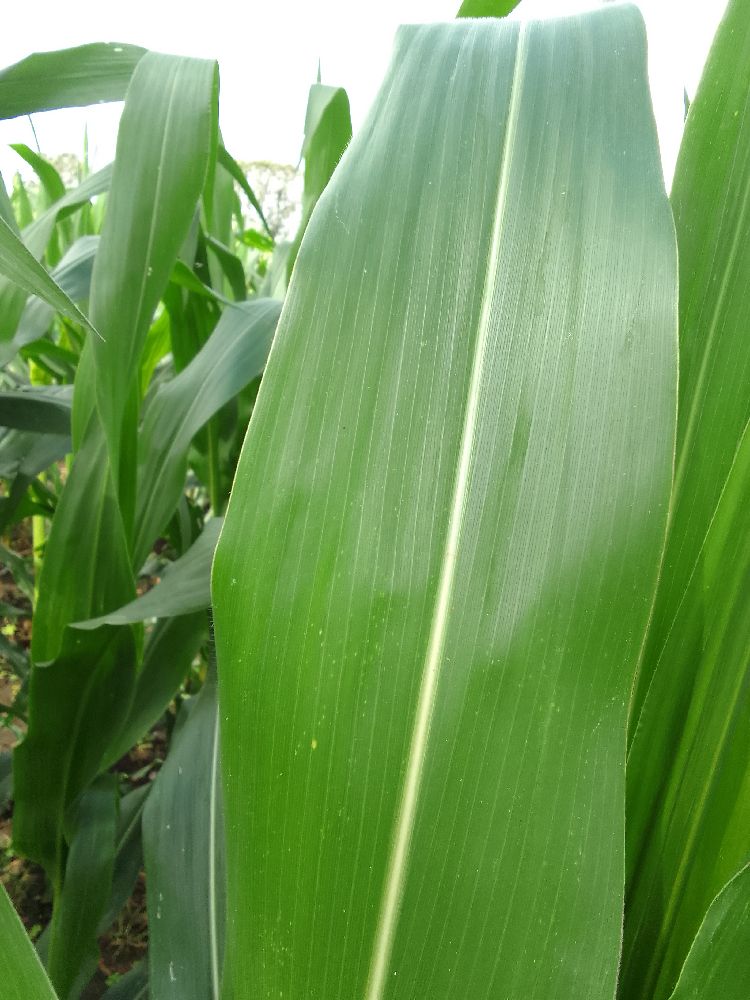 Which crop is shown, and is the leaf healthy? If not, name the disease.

maize, healthy
